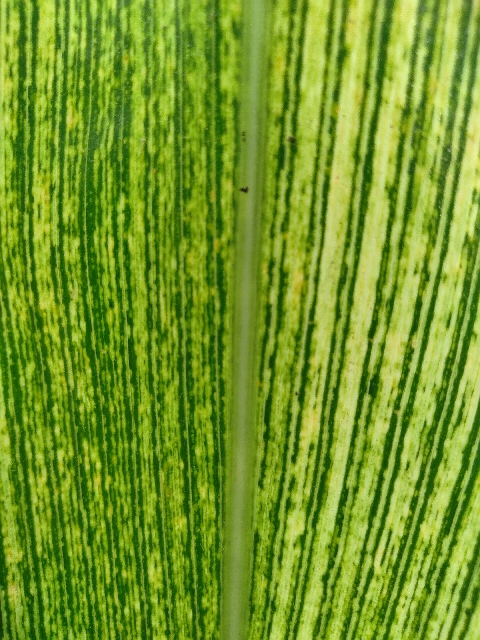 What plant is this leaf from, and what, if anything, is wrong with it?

maize, maize streak virus
